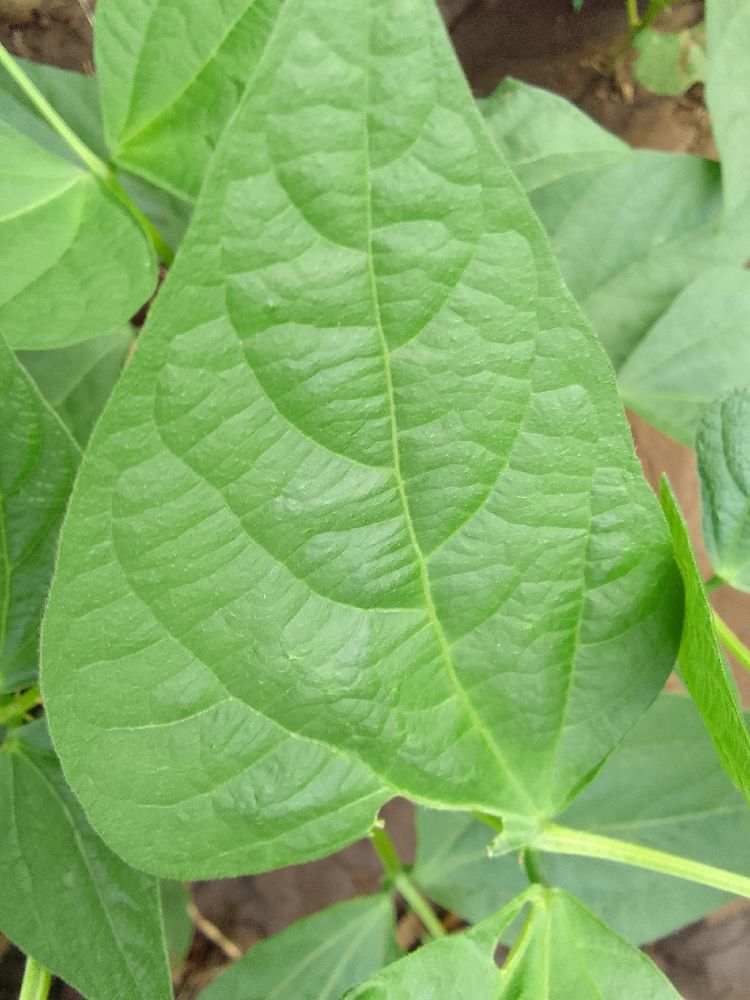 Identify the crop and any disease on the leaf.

common bean, healthy
